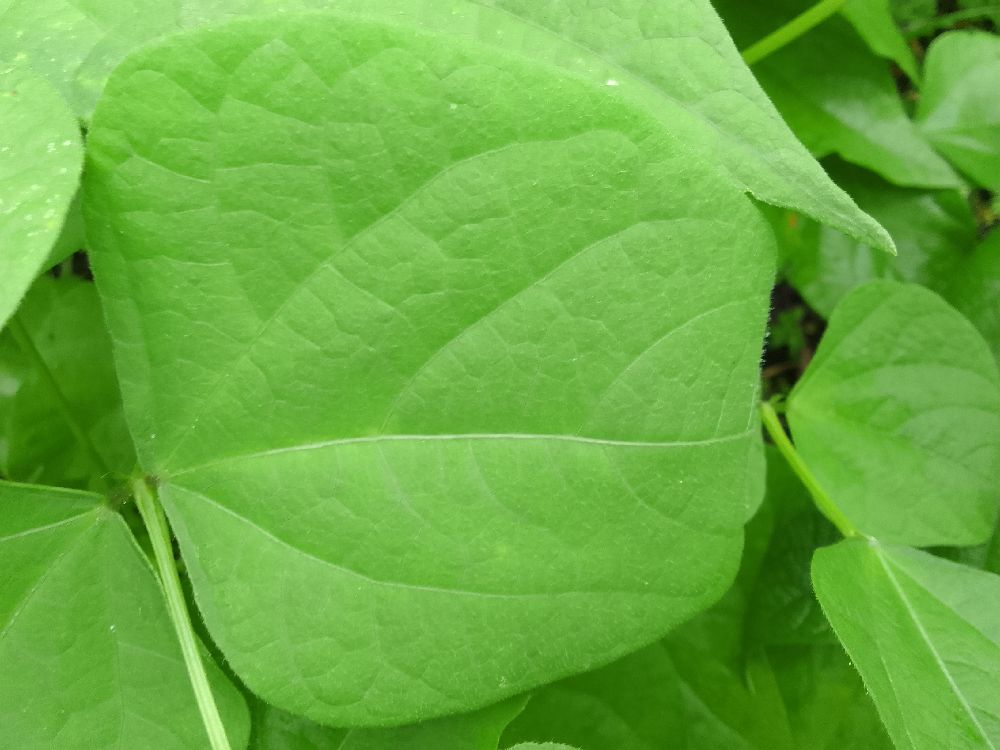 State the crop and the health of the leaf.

common bean, healthy
